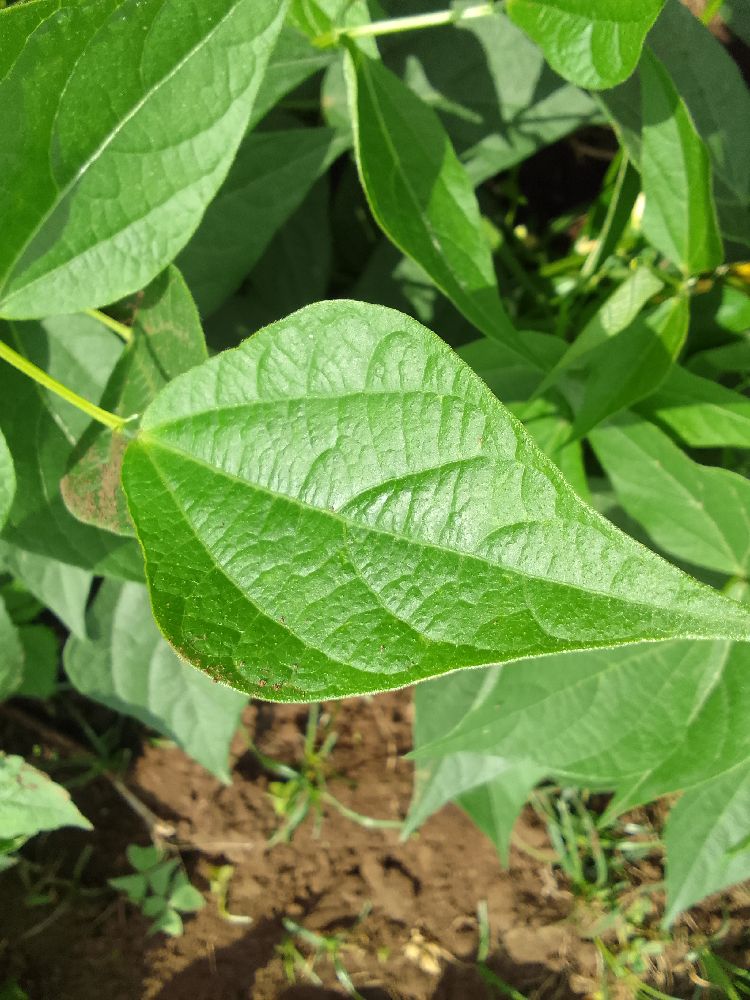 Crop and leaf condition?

common bean, healthy
